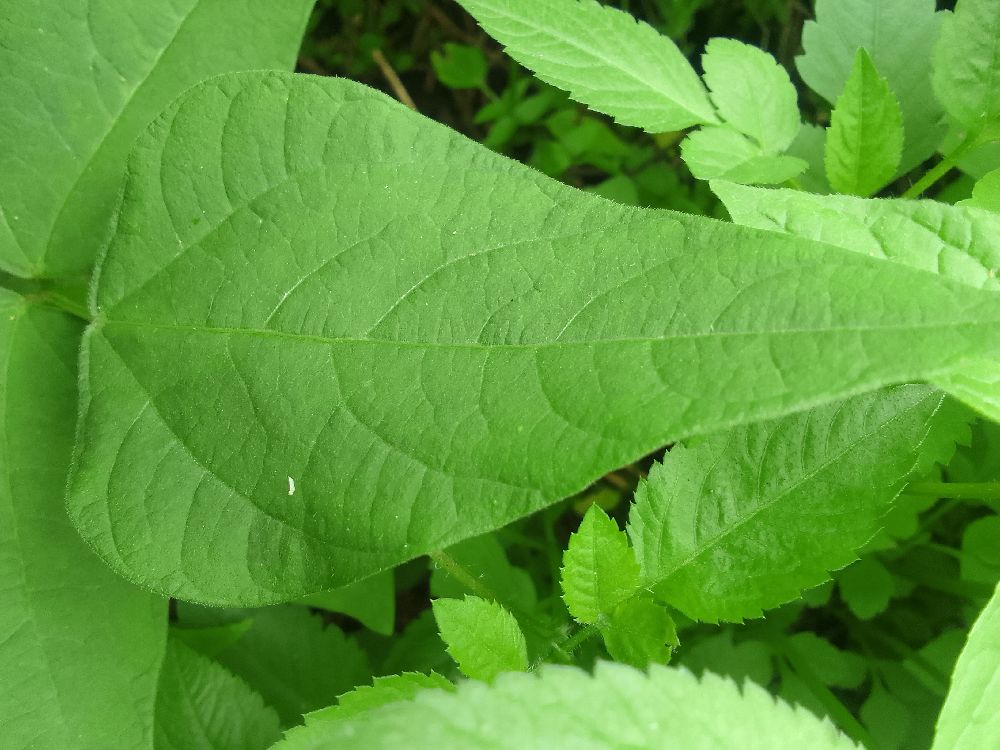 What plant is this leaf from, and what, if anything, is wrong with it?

common bean, healthy
